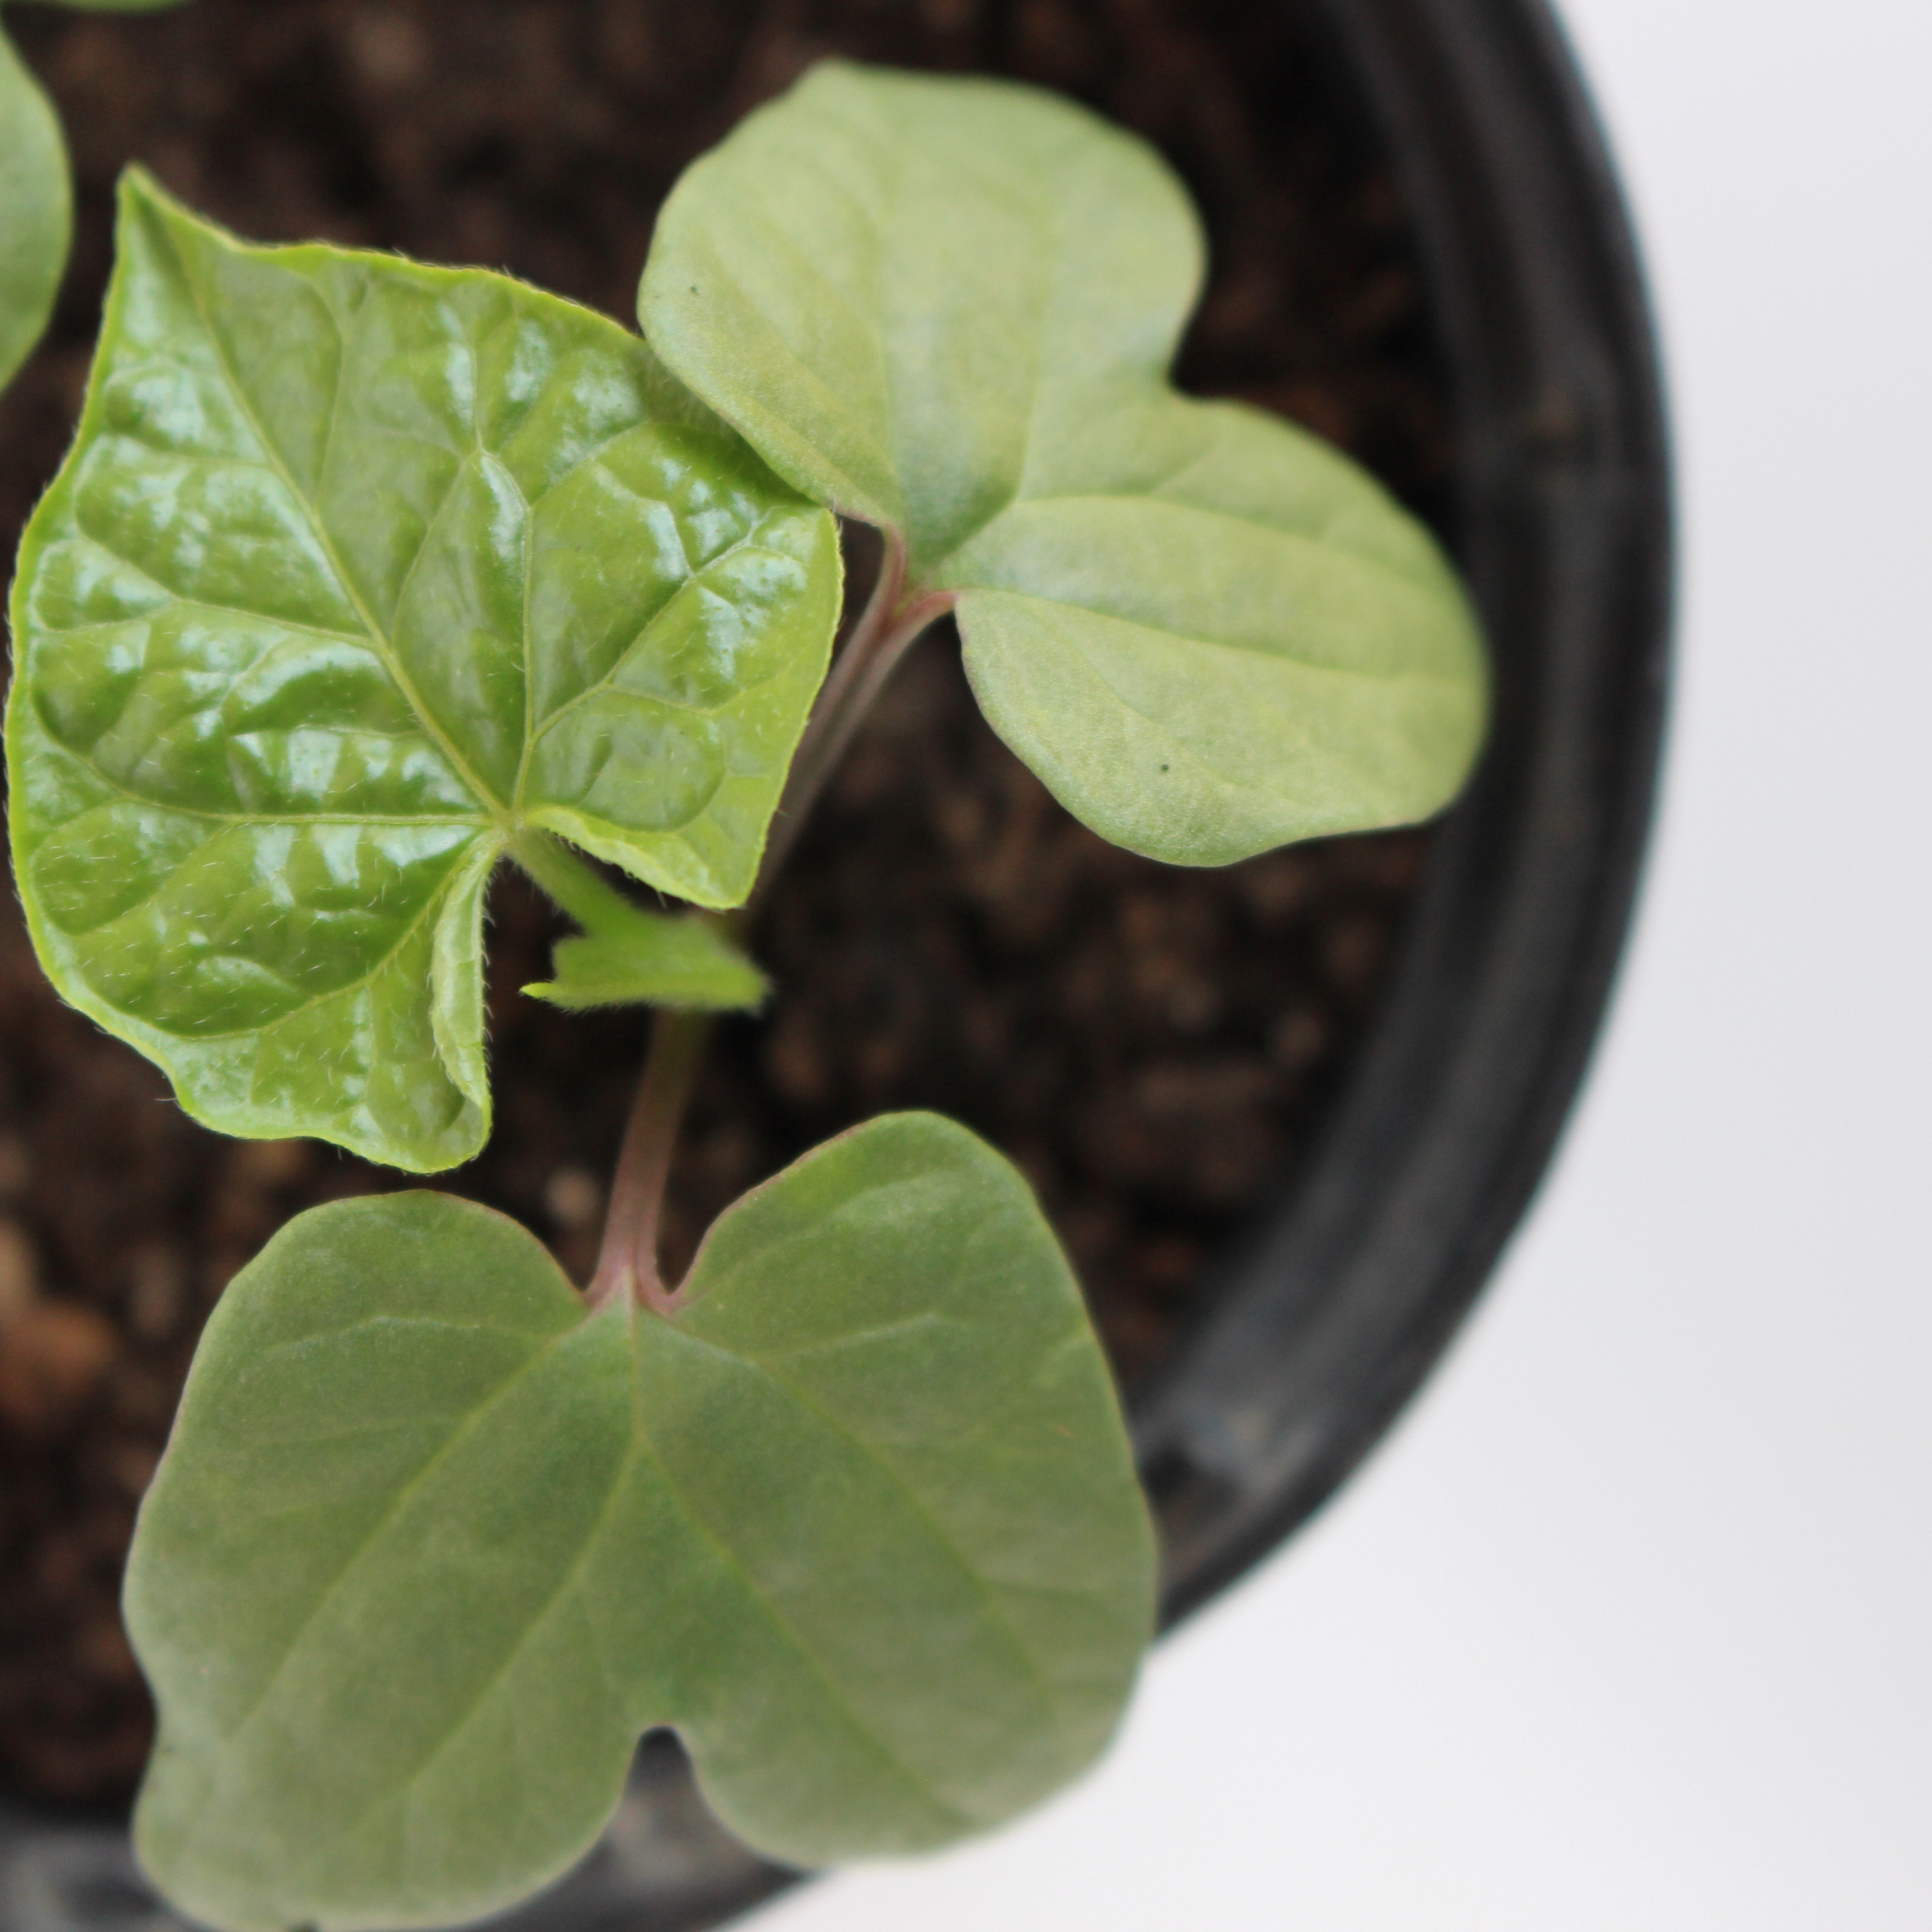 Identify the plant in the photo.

Convolvulus arvensis
